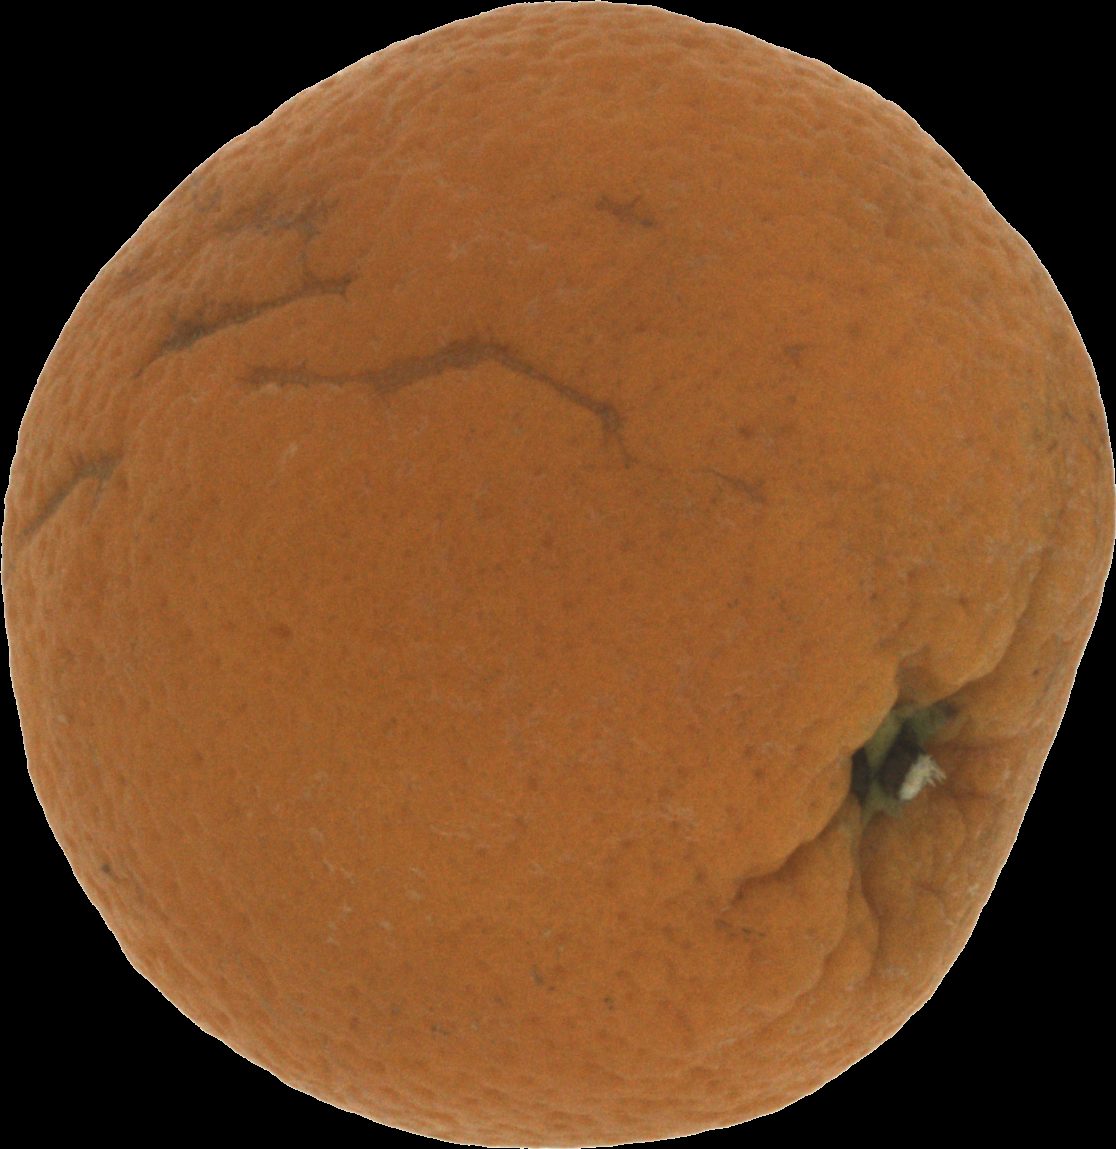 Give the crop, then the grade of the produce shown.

orange, bad
